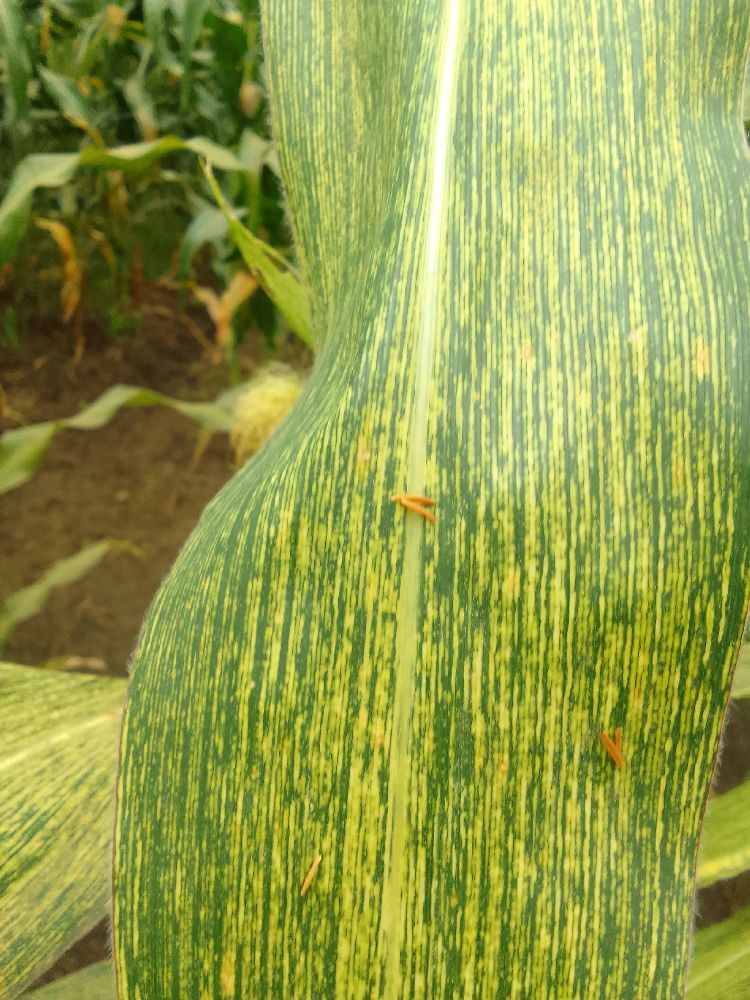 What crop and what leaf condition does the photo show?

maize, healthy
